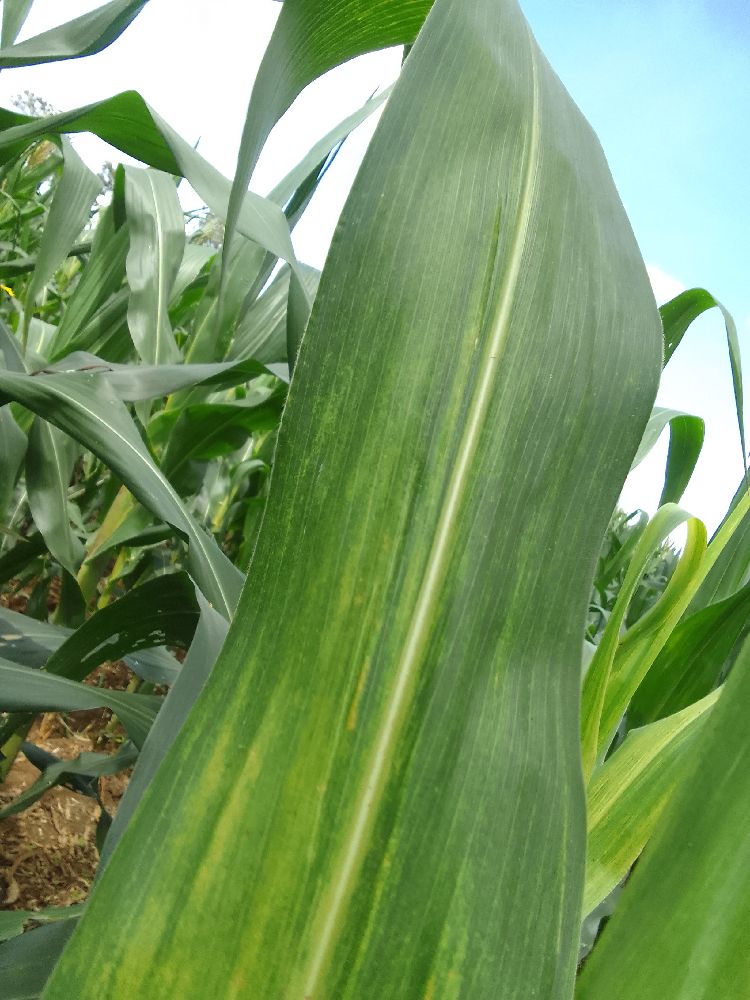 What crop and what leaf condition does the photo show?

maize, maize lethal necrosis
